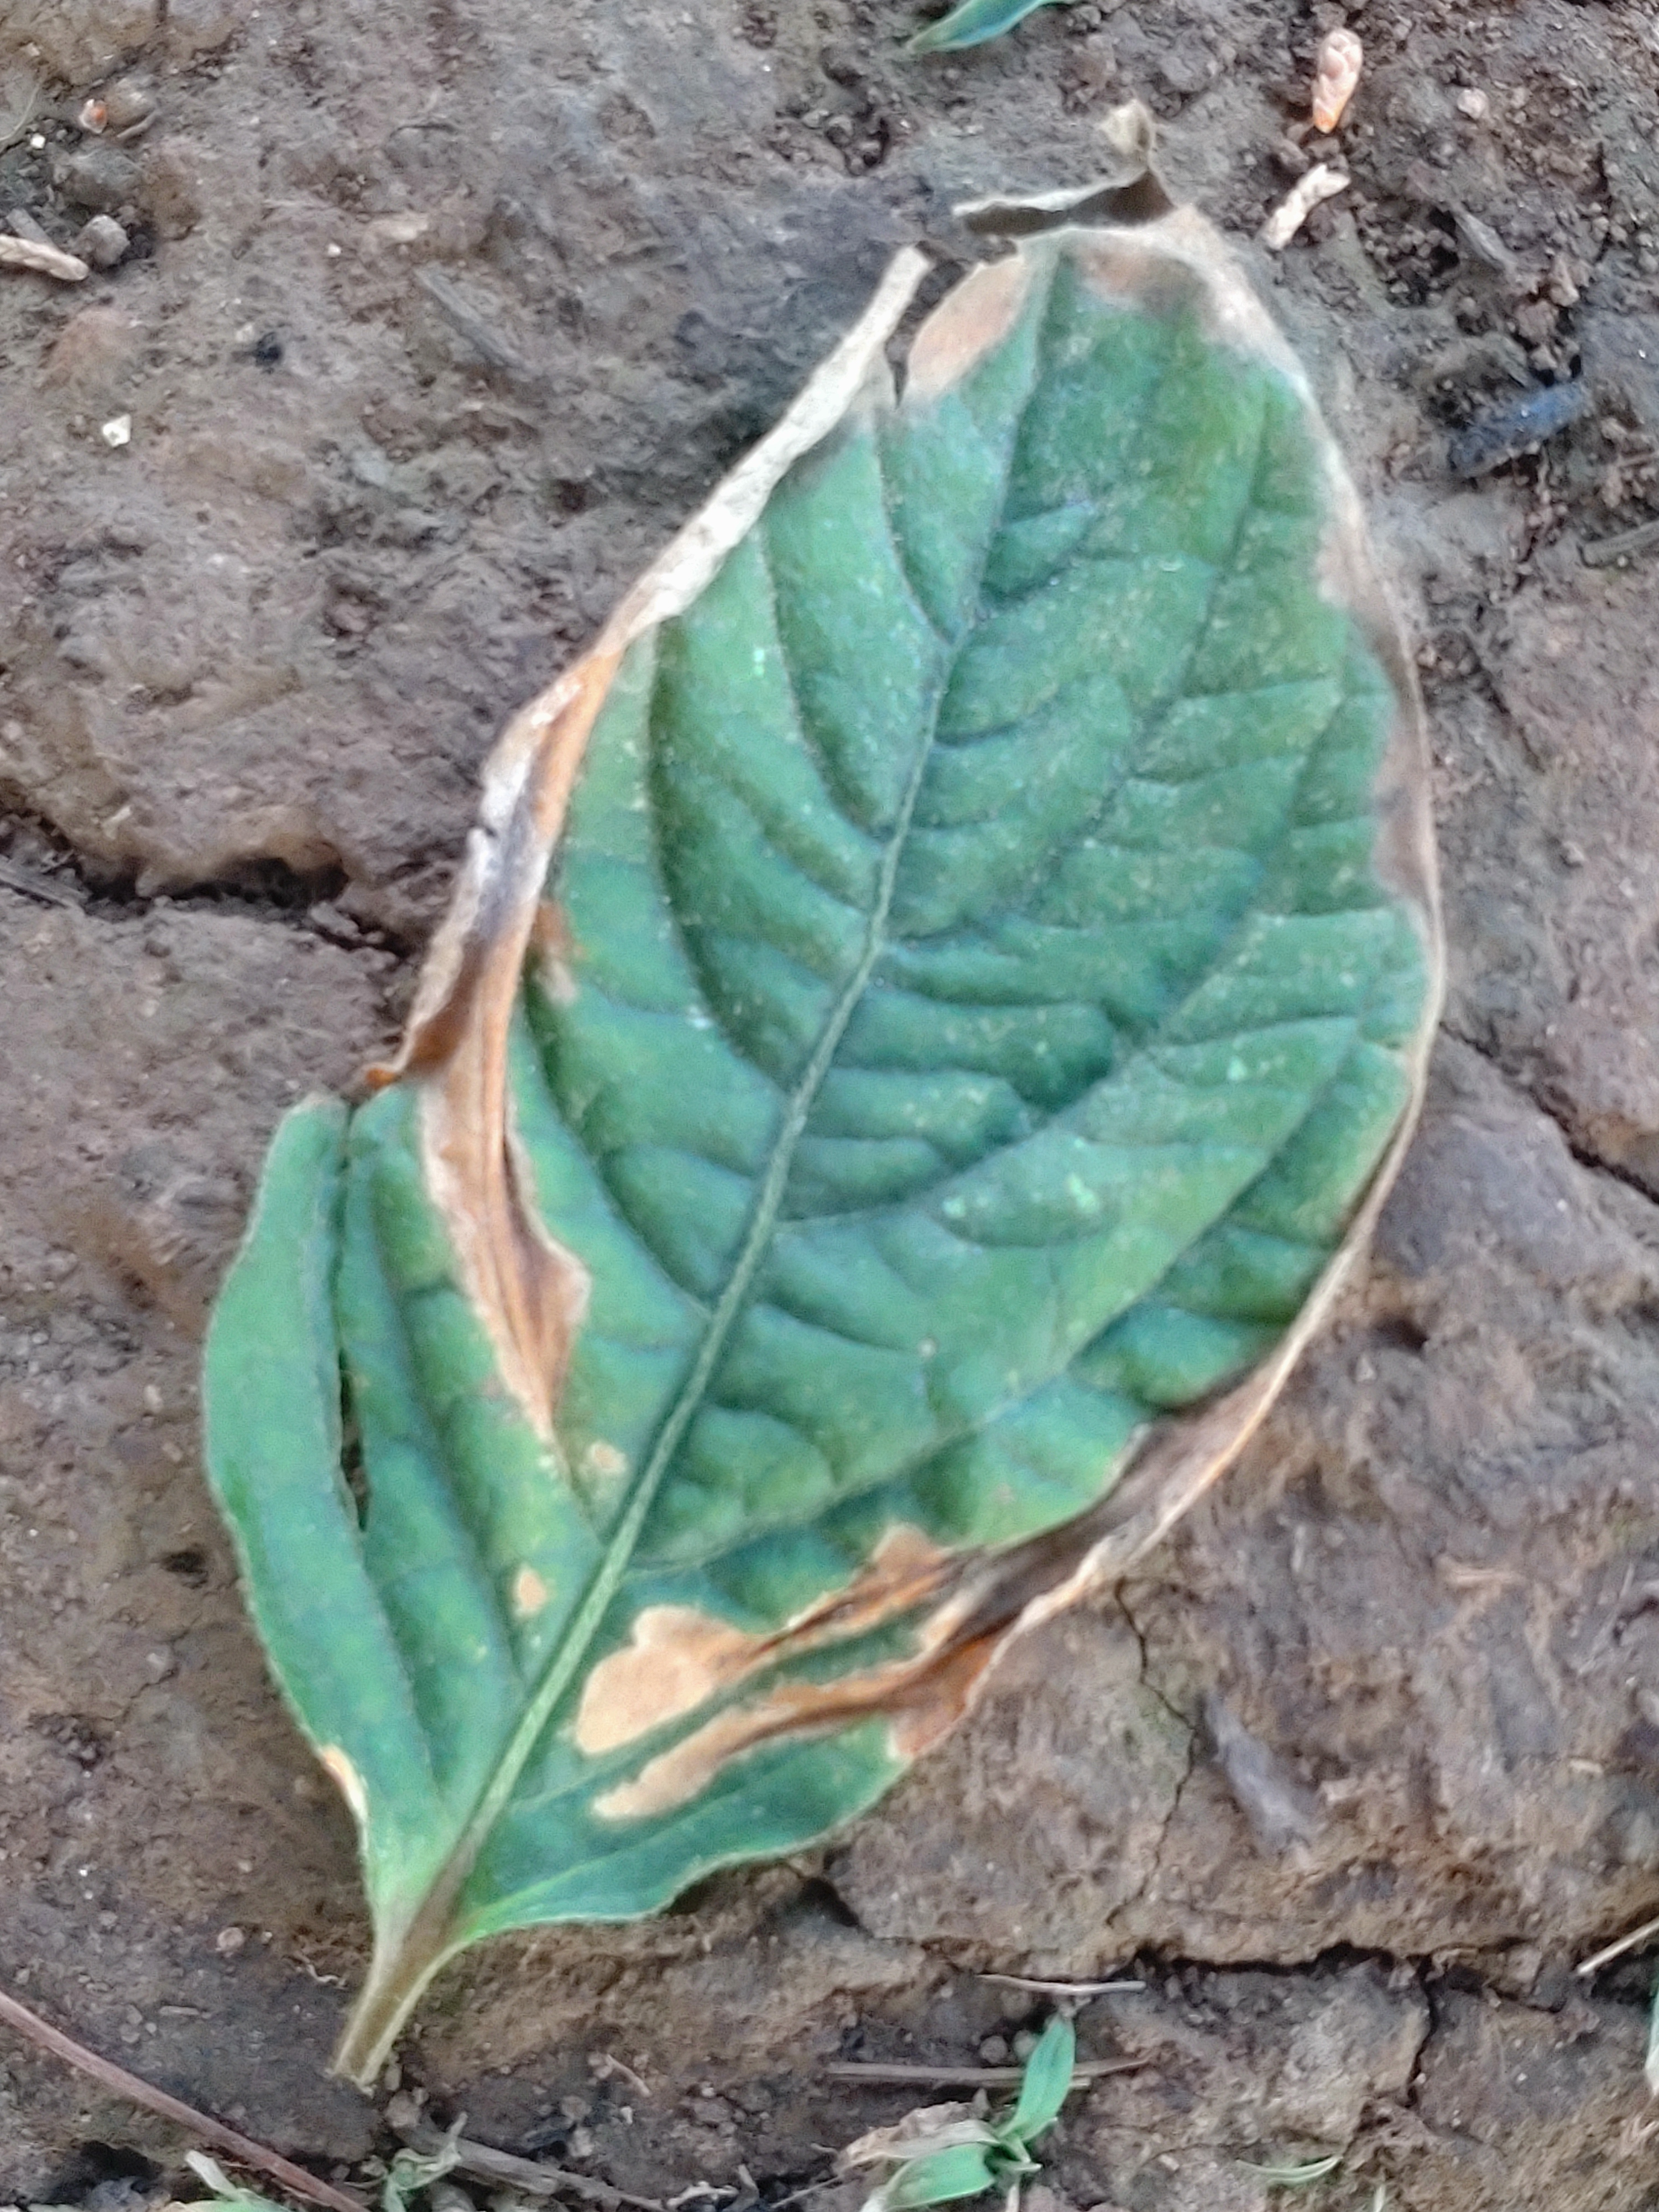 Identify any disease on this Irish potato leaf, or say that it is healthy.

early blight
